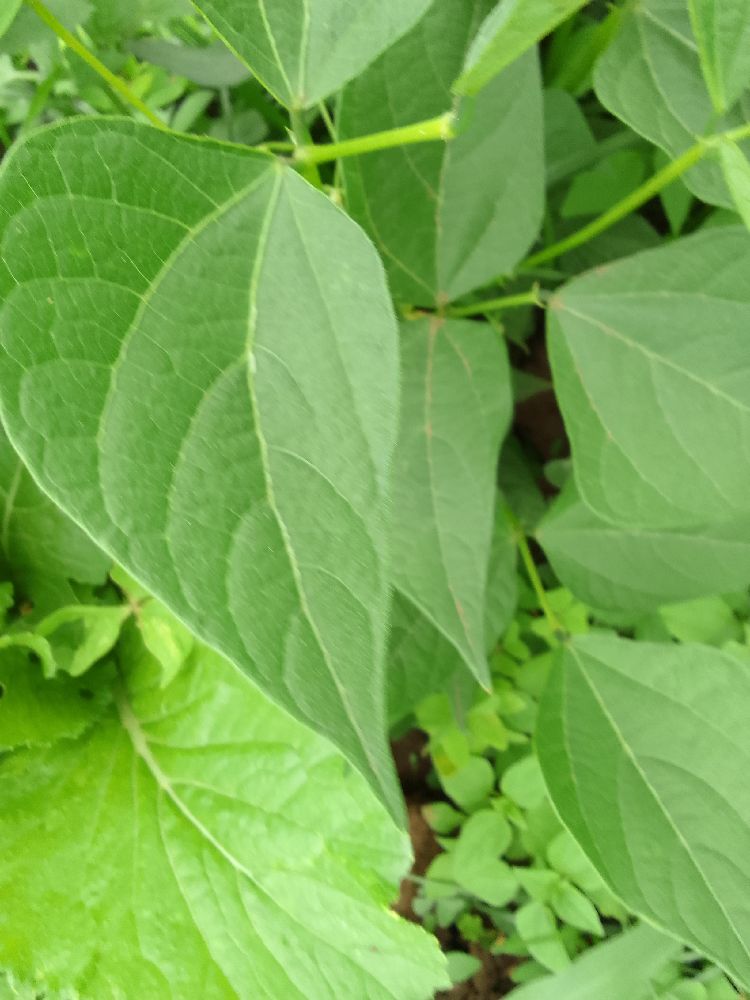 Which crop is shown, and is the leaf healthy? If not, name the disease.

common bean, healthy
